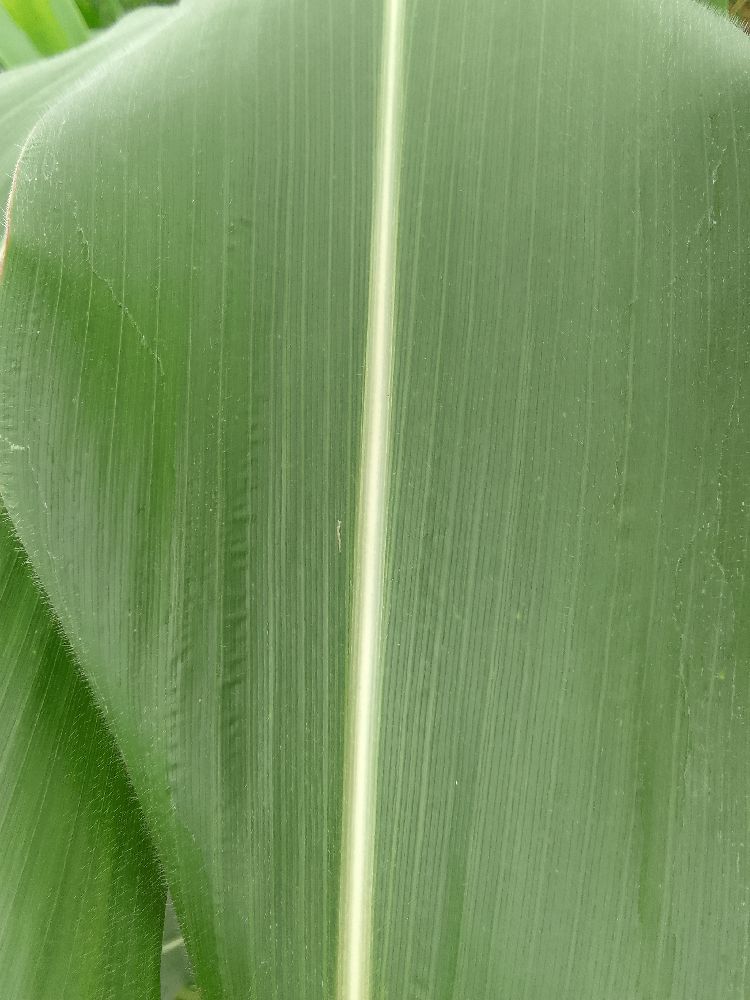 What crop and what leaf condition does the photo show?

maize, healthy
